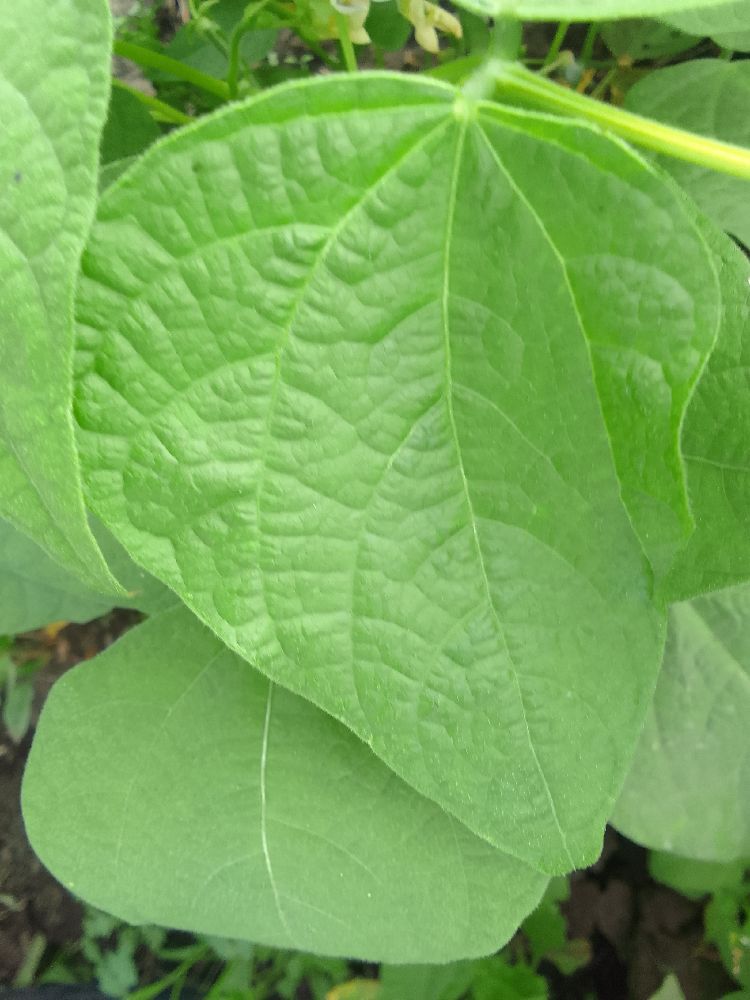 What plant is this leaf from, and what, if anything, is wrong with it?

common bean, healthy
